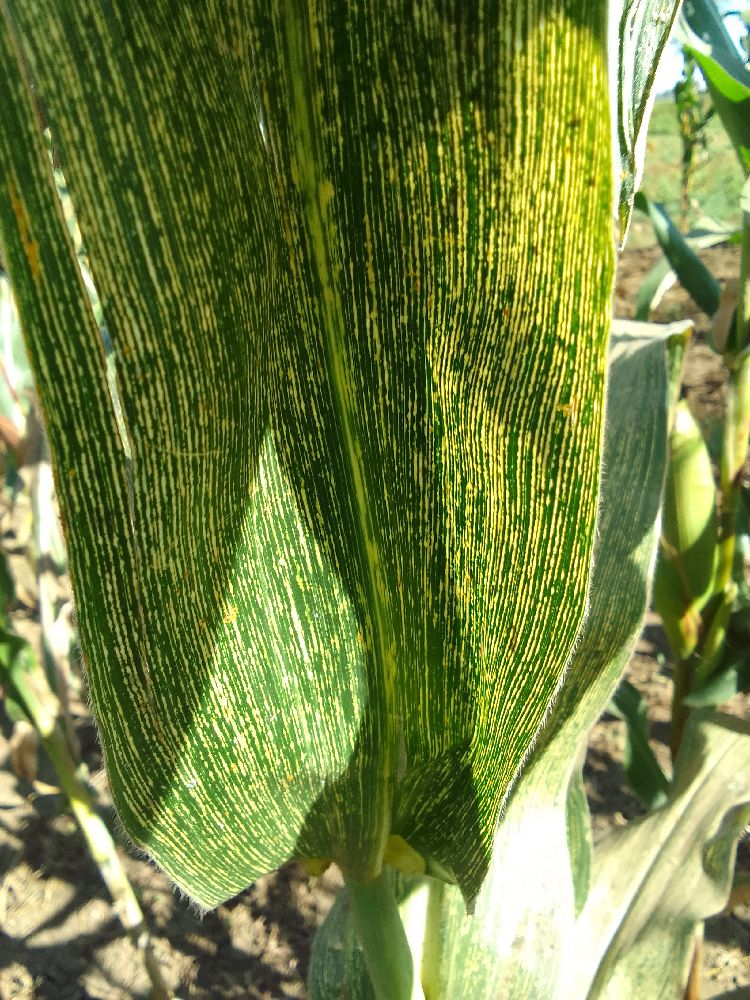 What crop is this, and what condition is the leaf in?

maize, maize streak virus
